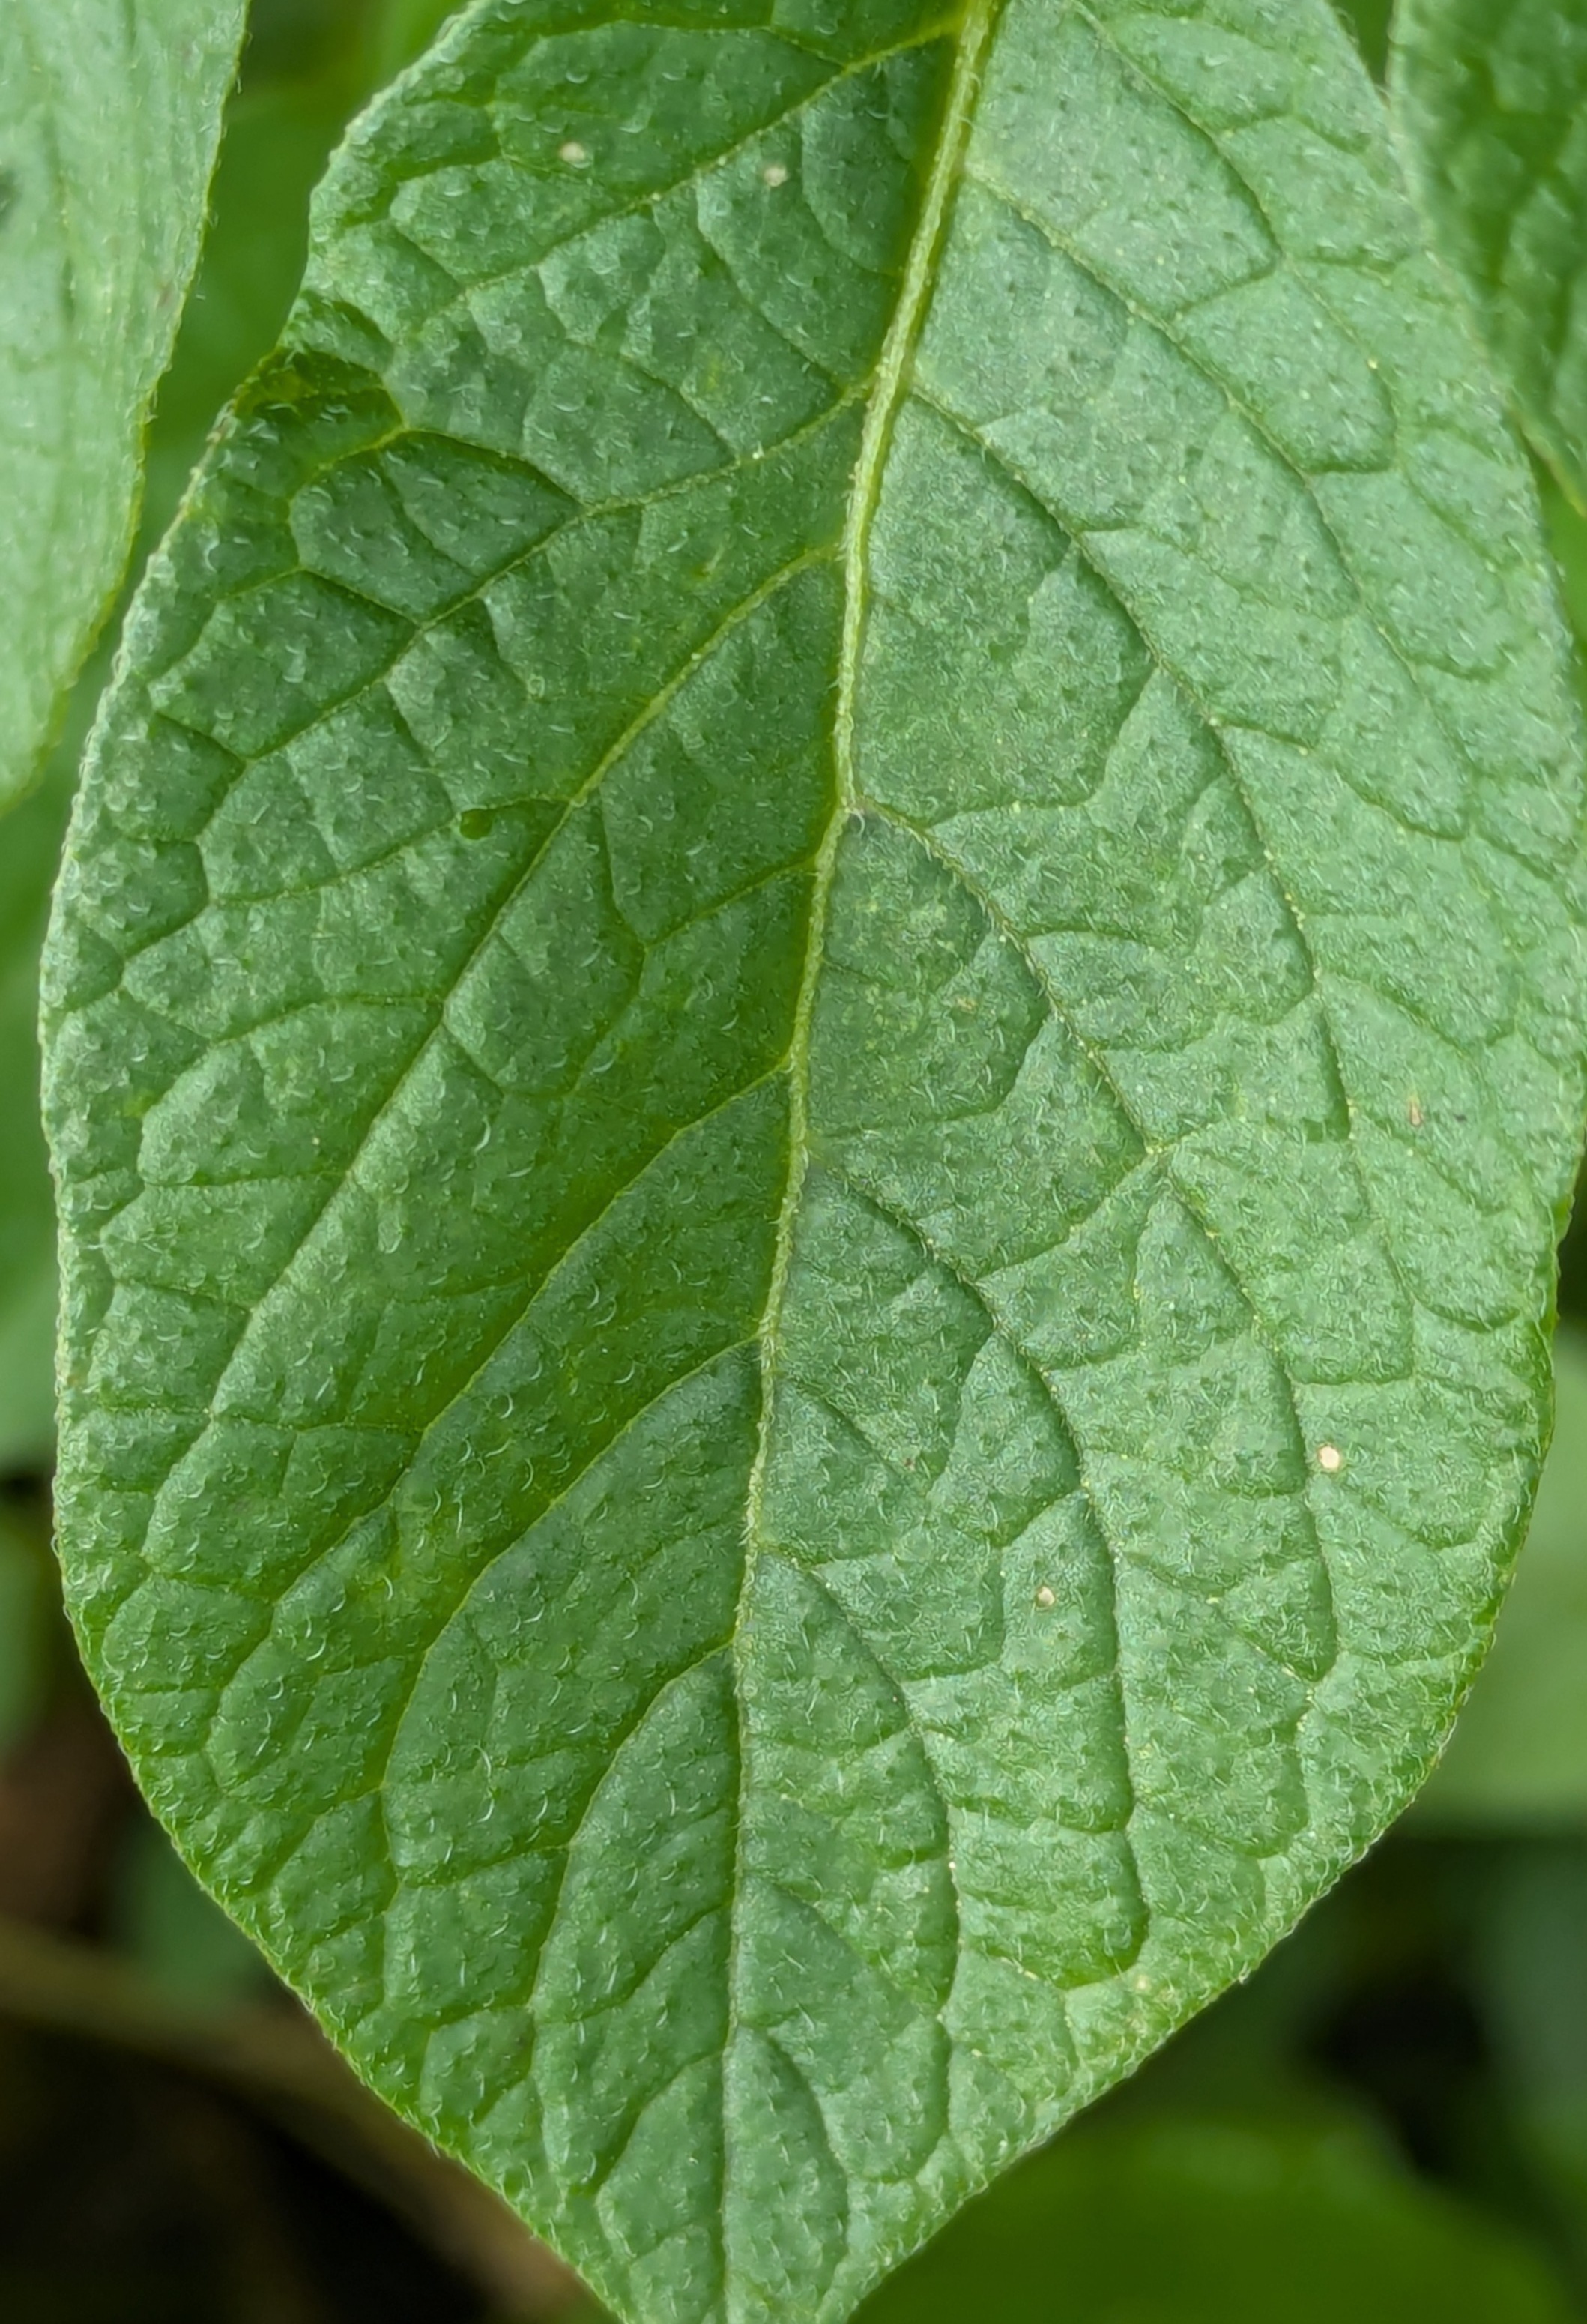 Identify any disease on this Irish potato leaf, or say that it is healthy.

healthy
